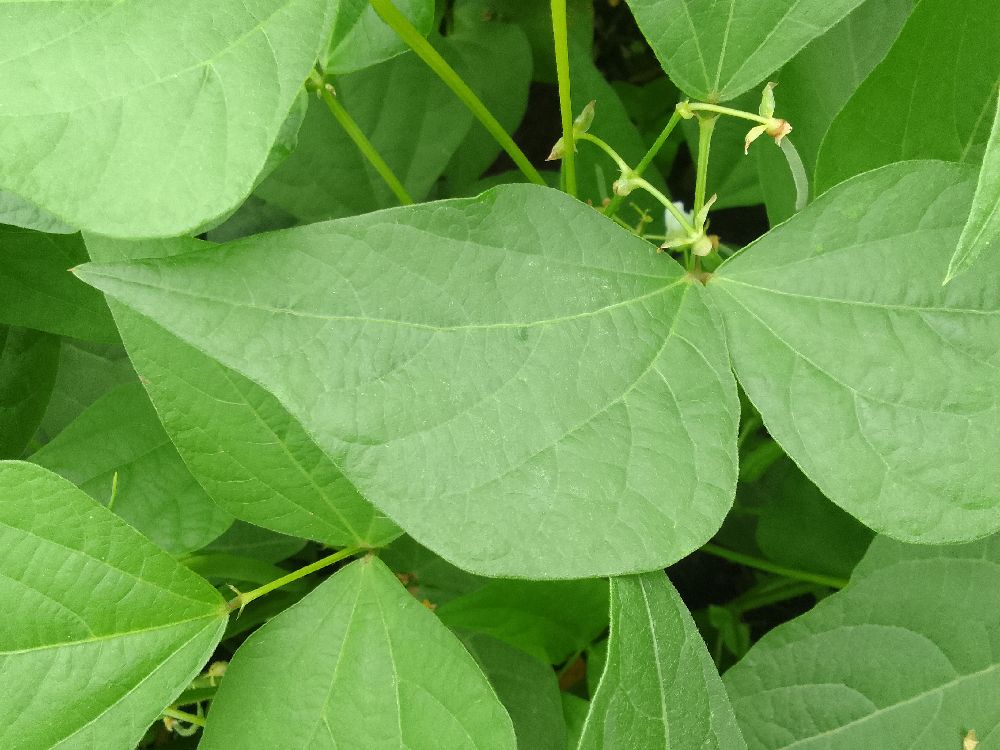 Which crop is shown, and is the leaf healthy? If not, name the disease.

common bean, healthy
